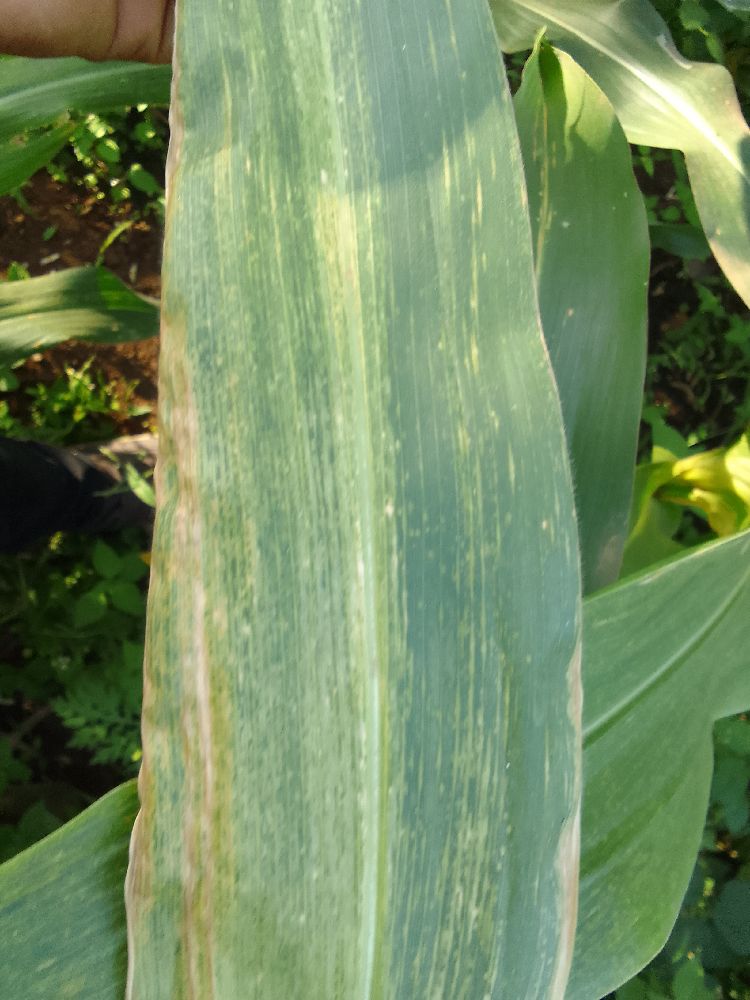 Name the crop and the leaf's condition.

maize, maize lethal necrosis
